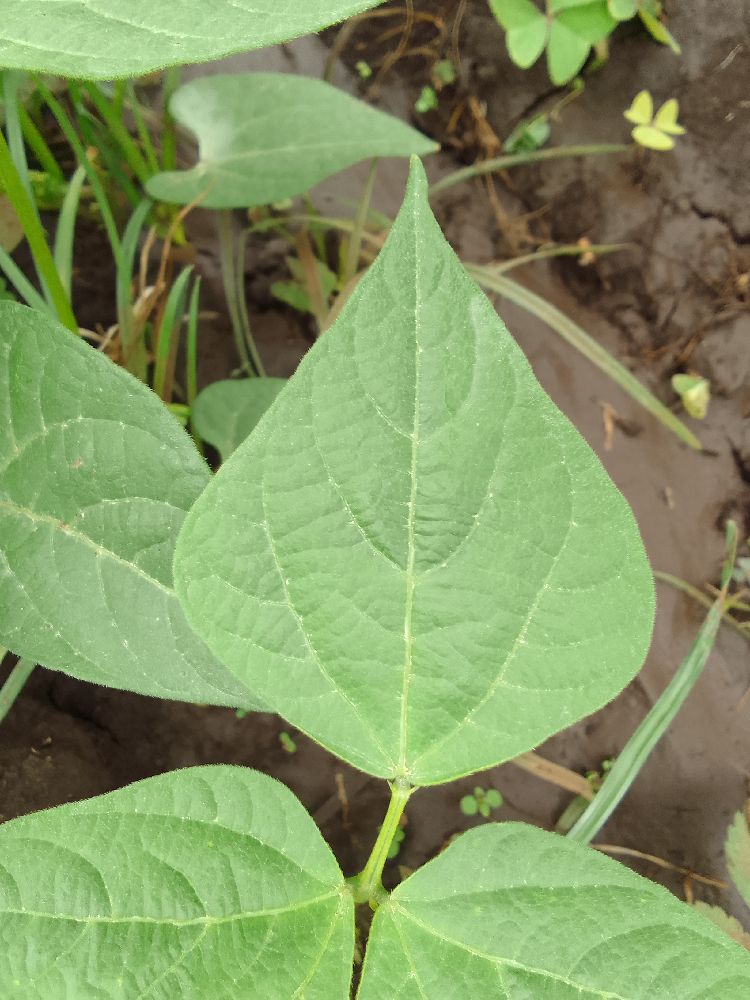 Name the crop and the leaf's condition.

common bean, healthy
